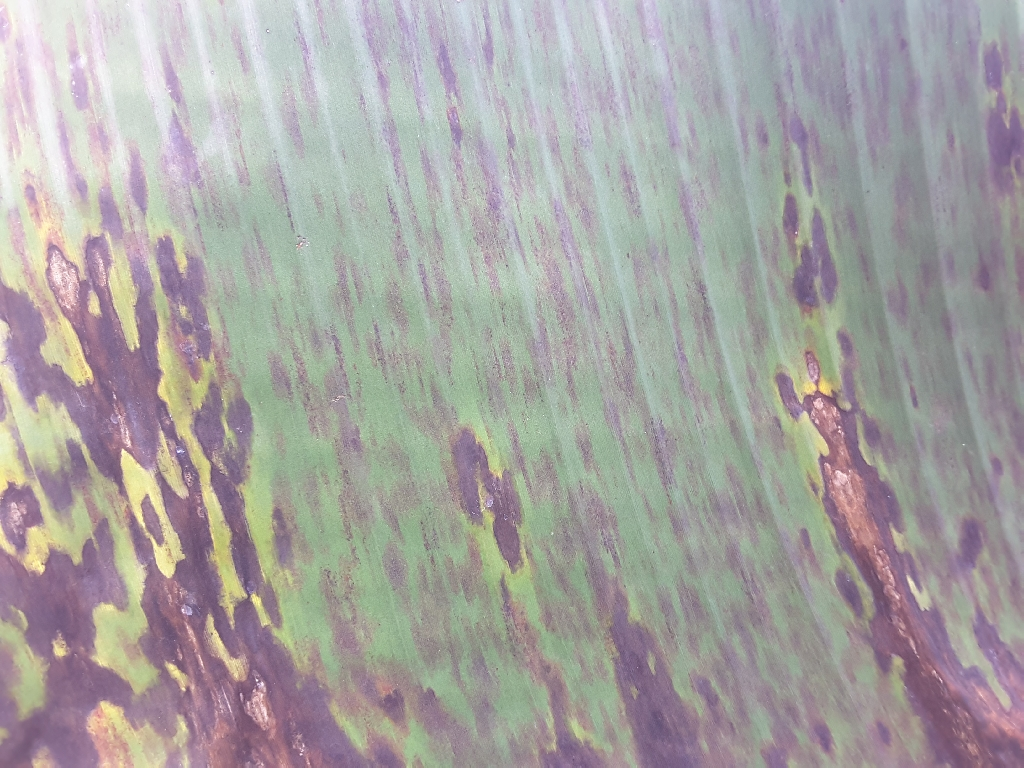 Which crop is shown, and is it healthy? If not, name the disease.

banana, black sigatoka
